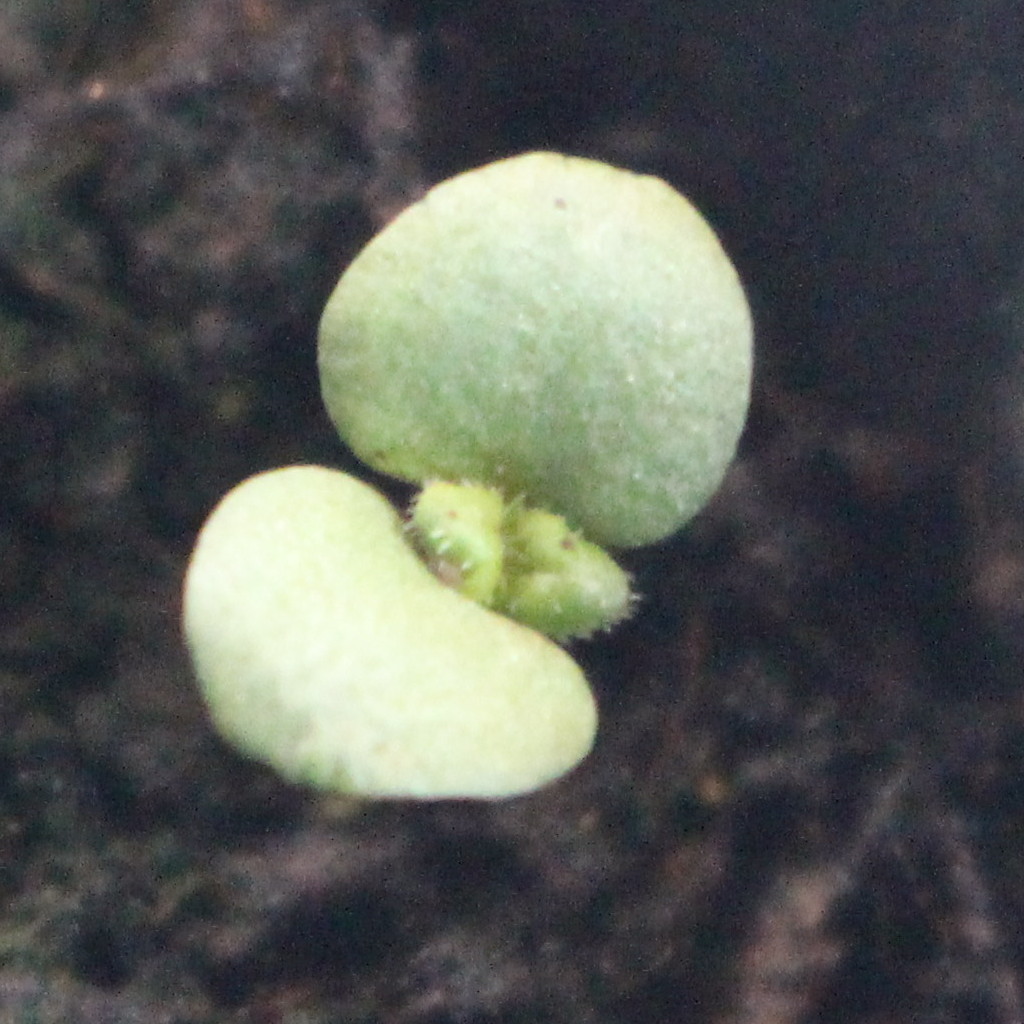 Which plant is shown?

Veronica persica
